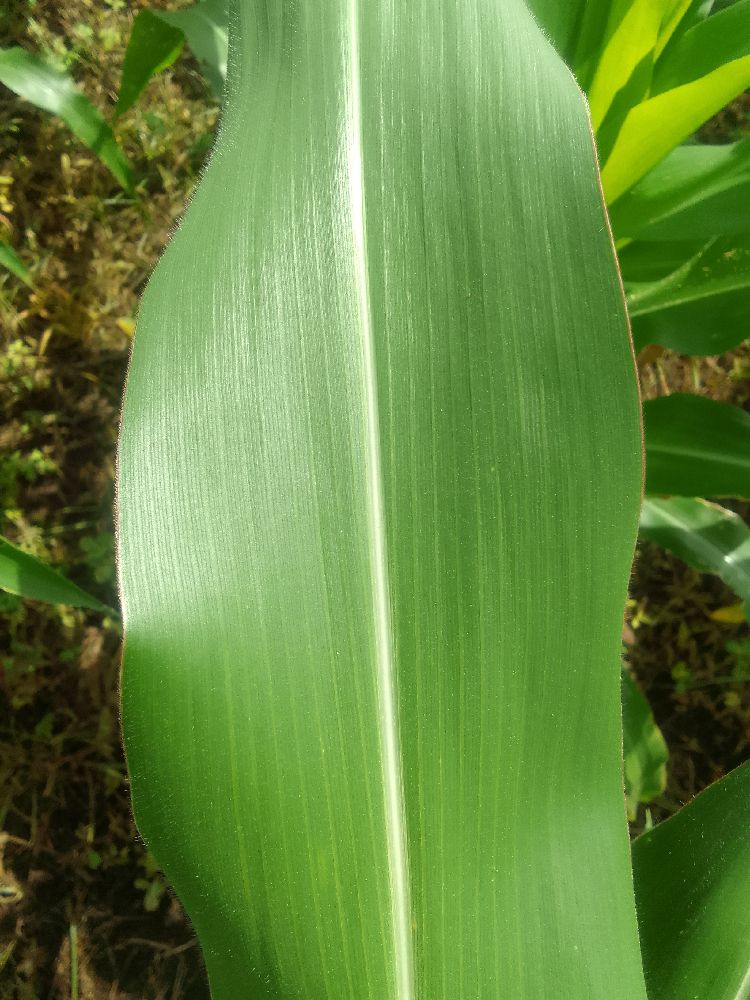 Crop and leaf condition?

maize, healthy
